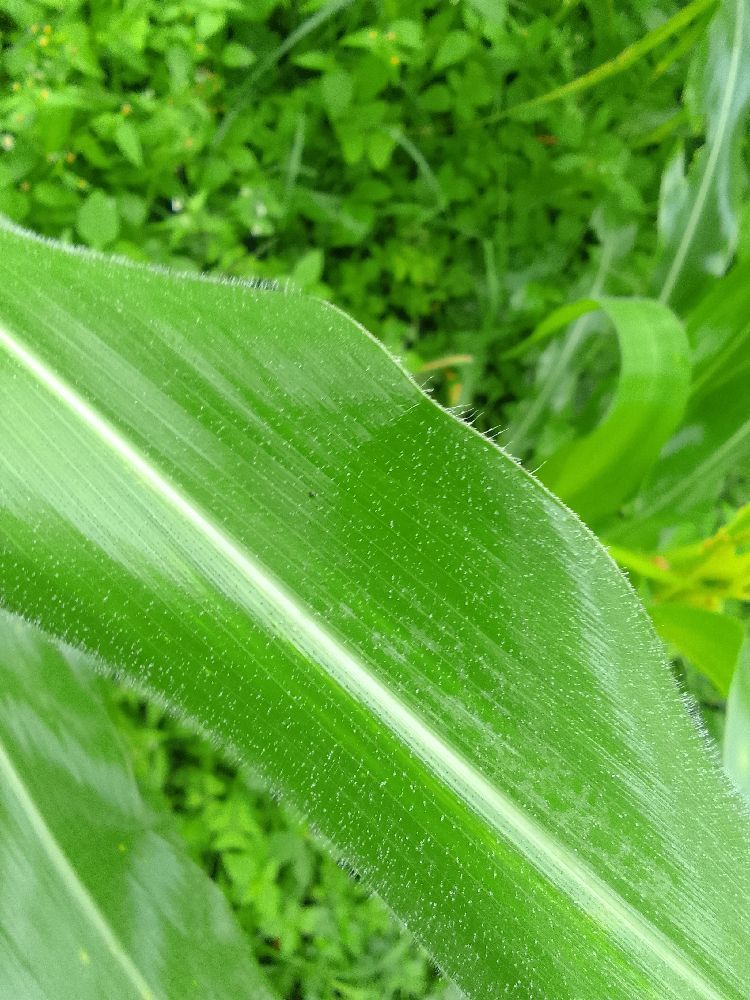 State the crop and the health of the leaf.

maize, healthy
